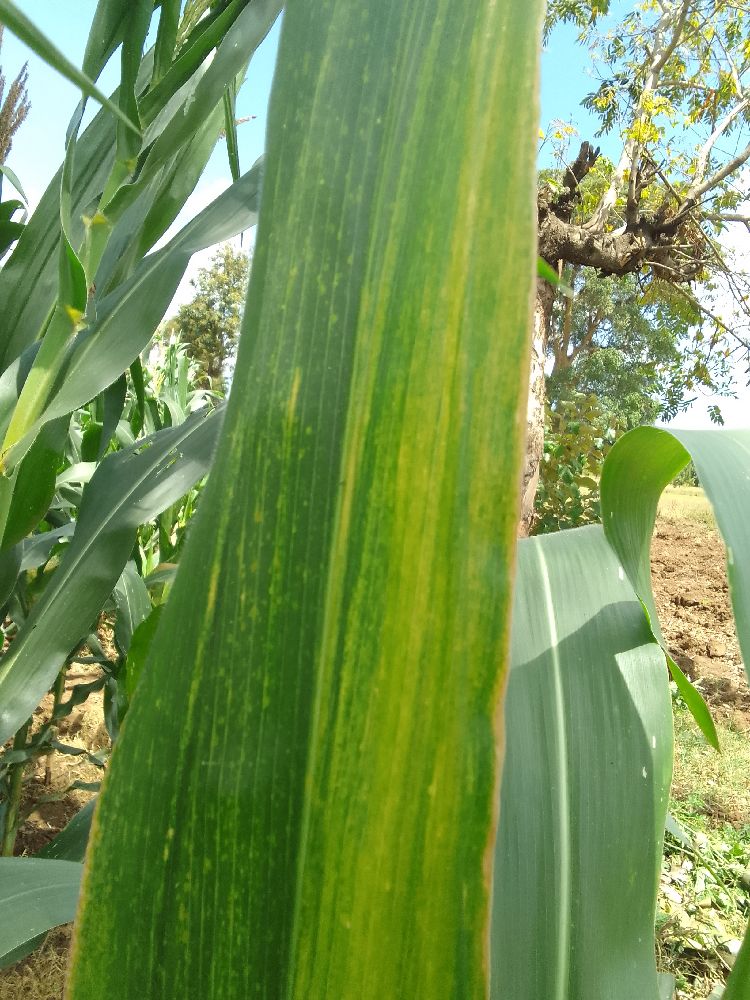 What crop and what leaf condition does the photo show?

maize, maize lethal necrosis
